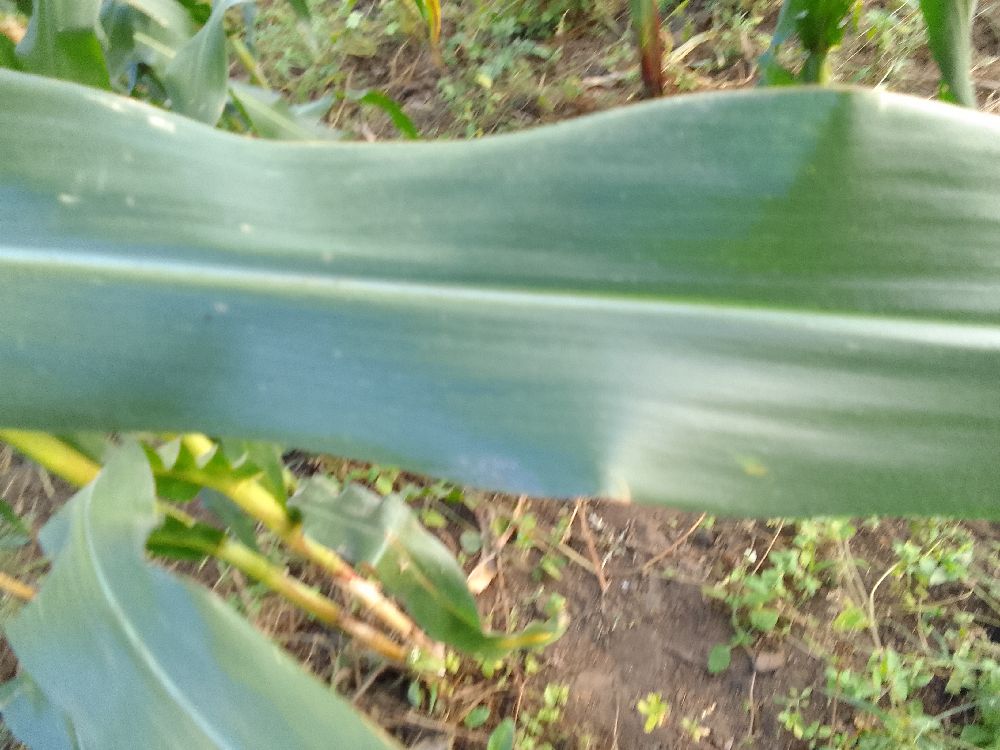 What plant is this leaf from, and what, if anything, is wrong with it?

maize, healthy
